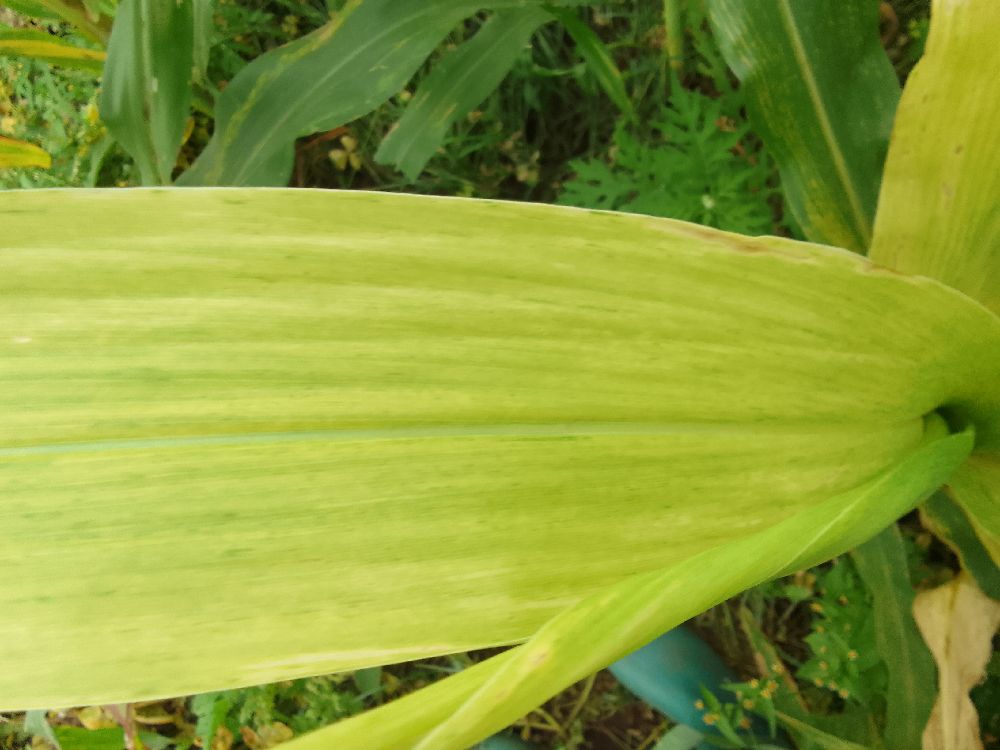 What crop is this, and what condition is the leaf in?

maize, maize lethal necrosis
